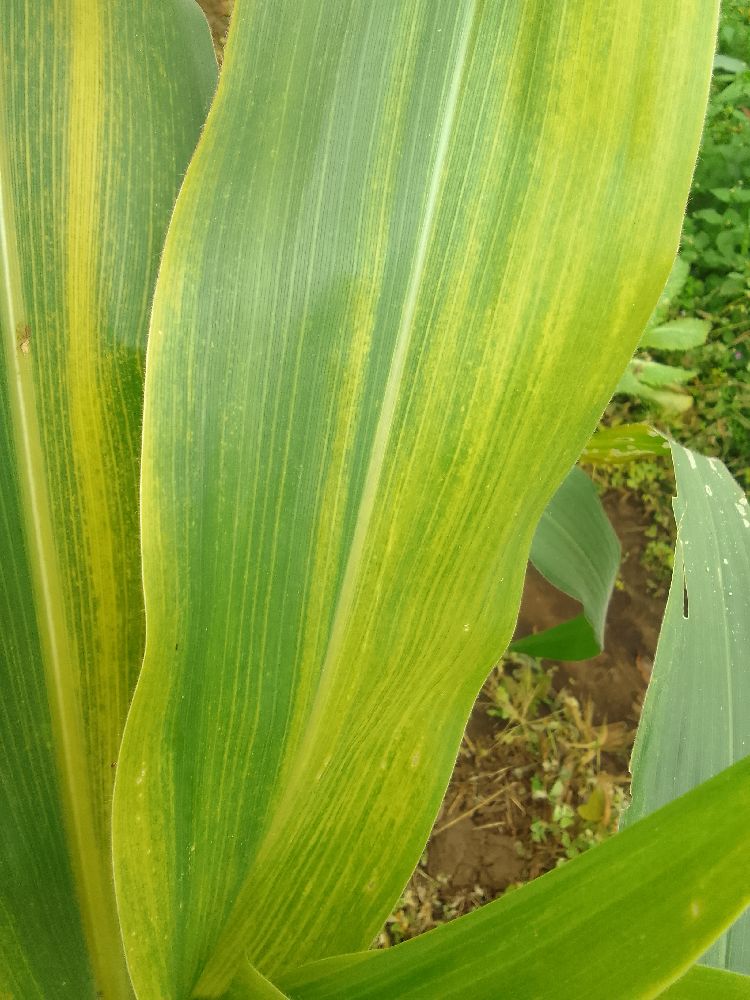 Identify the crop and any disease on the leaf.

maize, maize lethal necrosis
